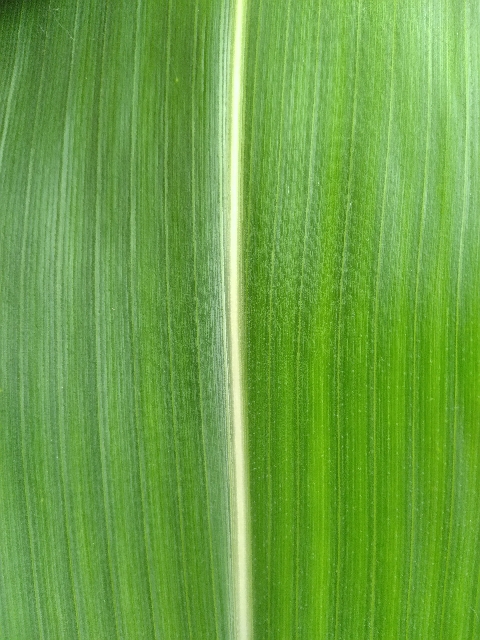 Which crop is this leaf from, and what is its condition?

maize, healthy
